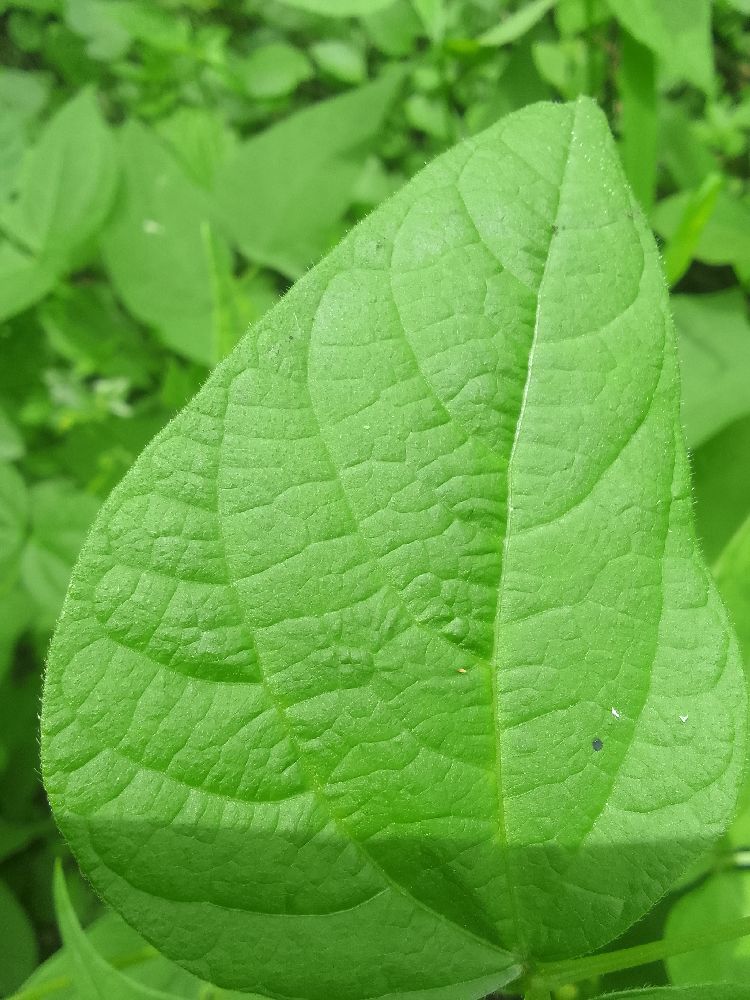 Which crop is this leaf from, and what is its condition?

common bean, healthy
